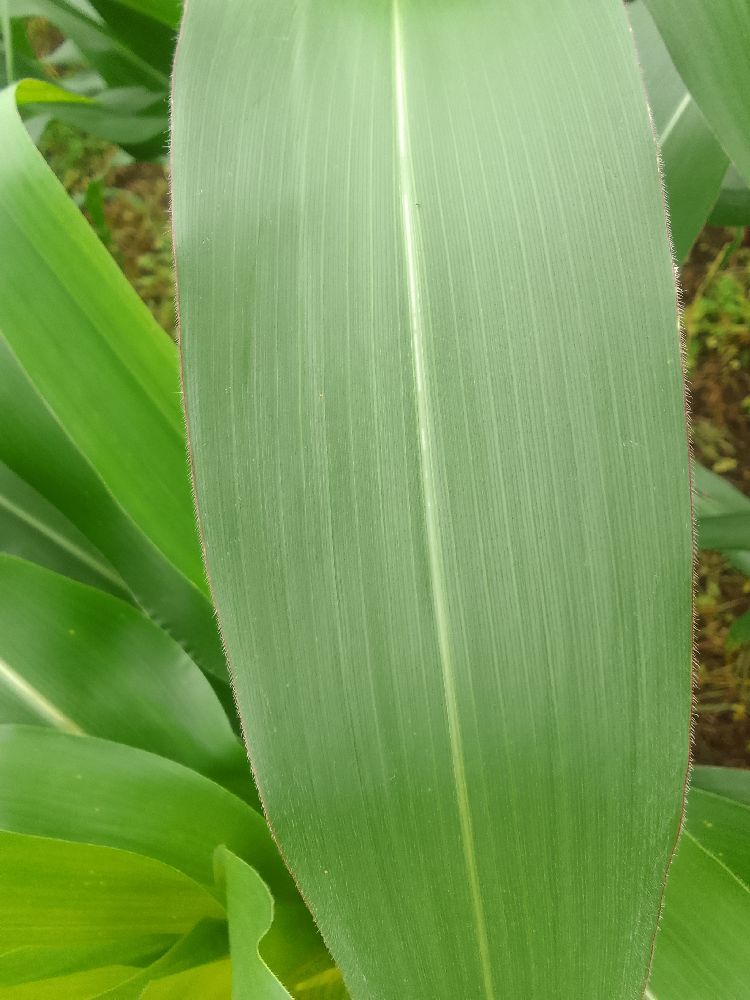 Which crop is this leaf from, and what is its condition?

maize, healthy
